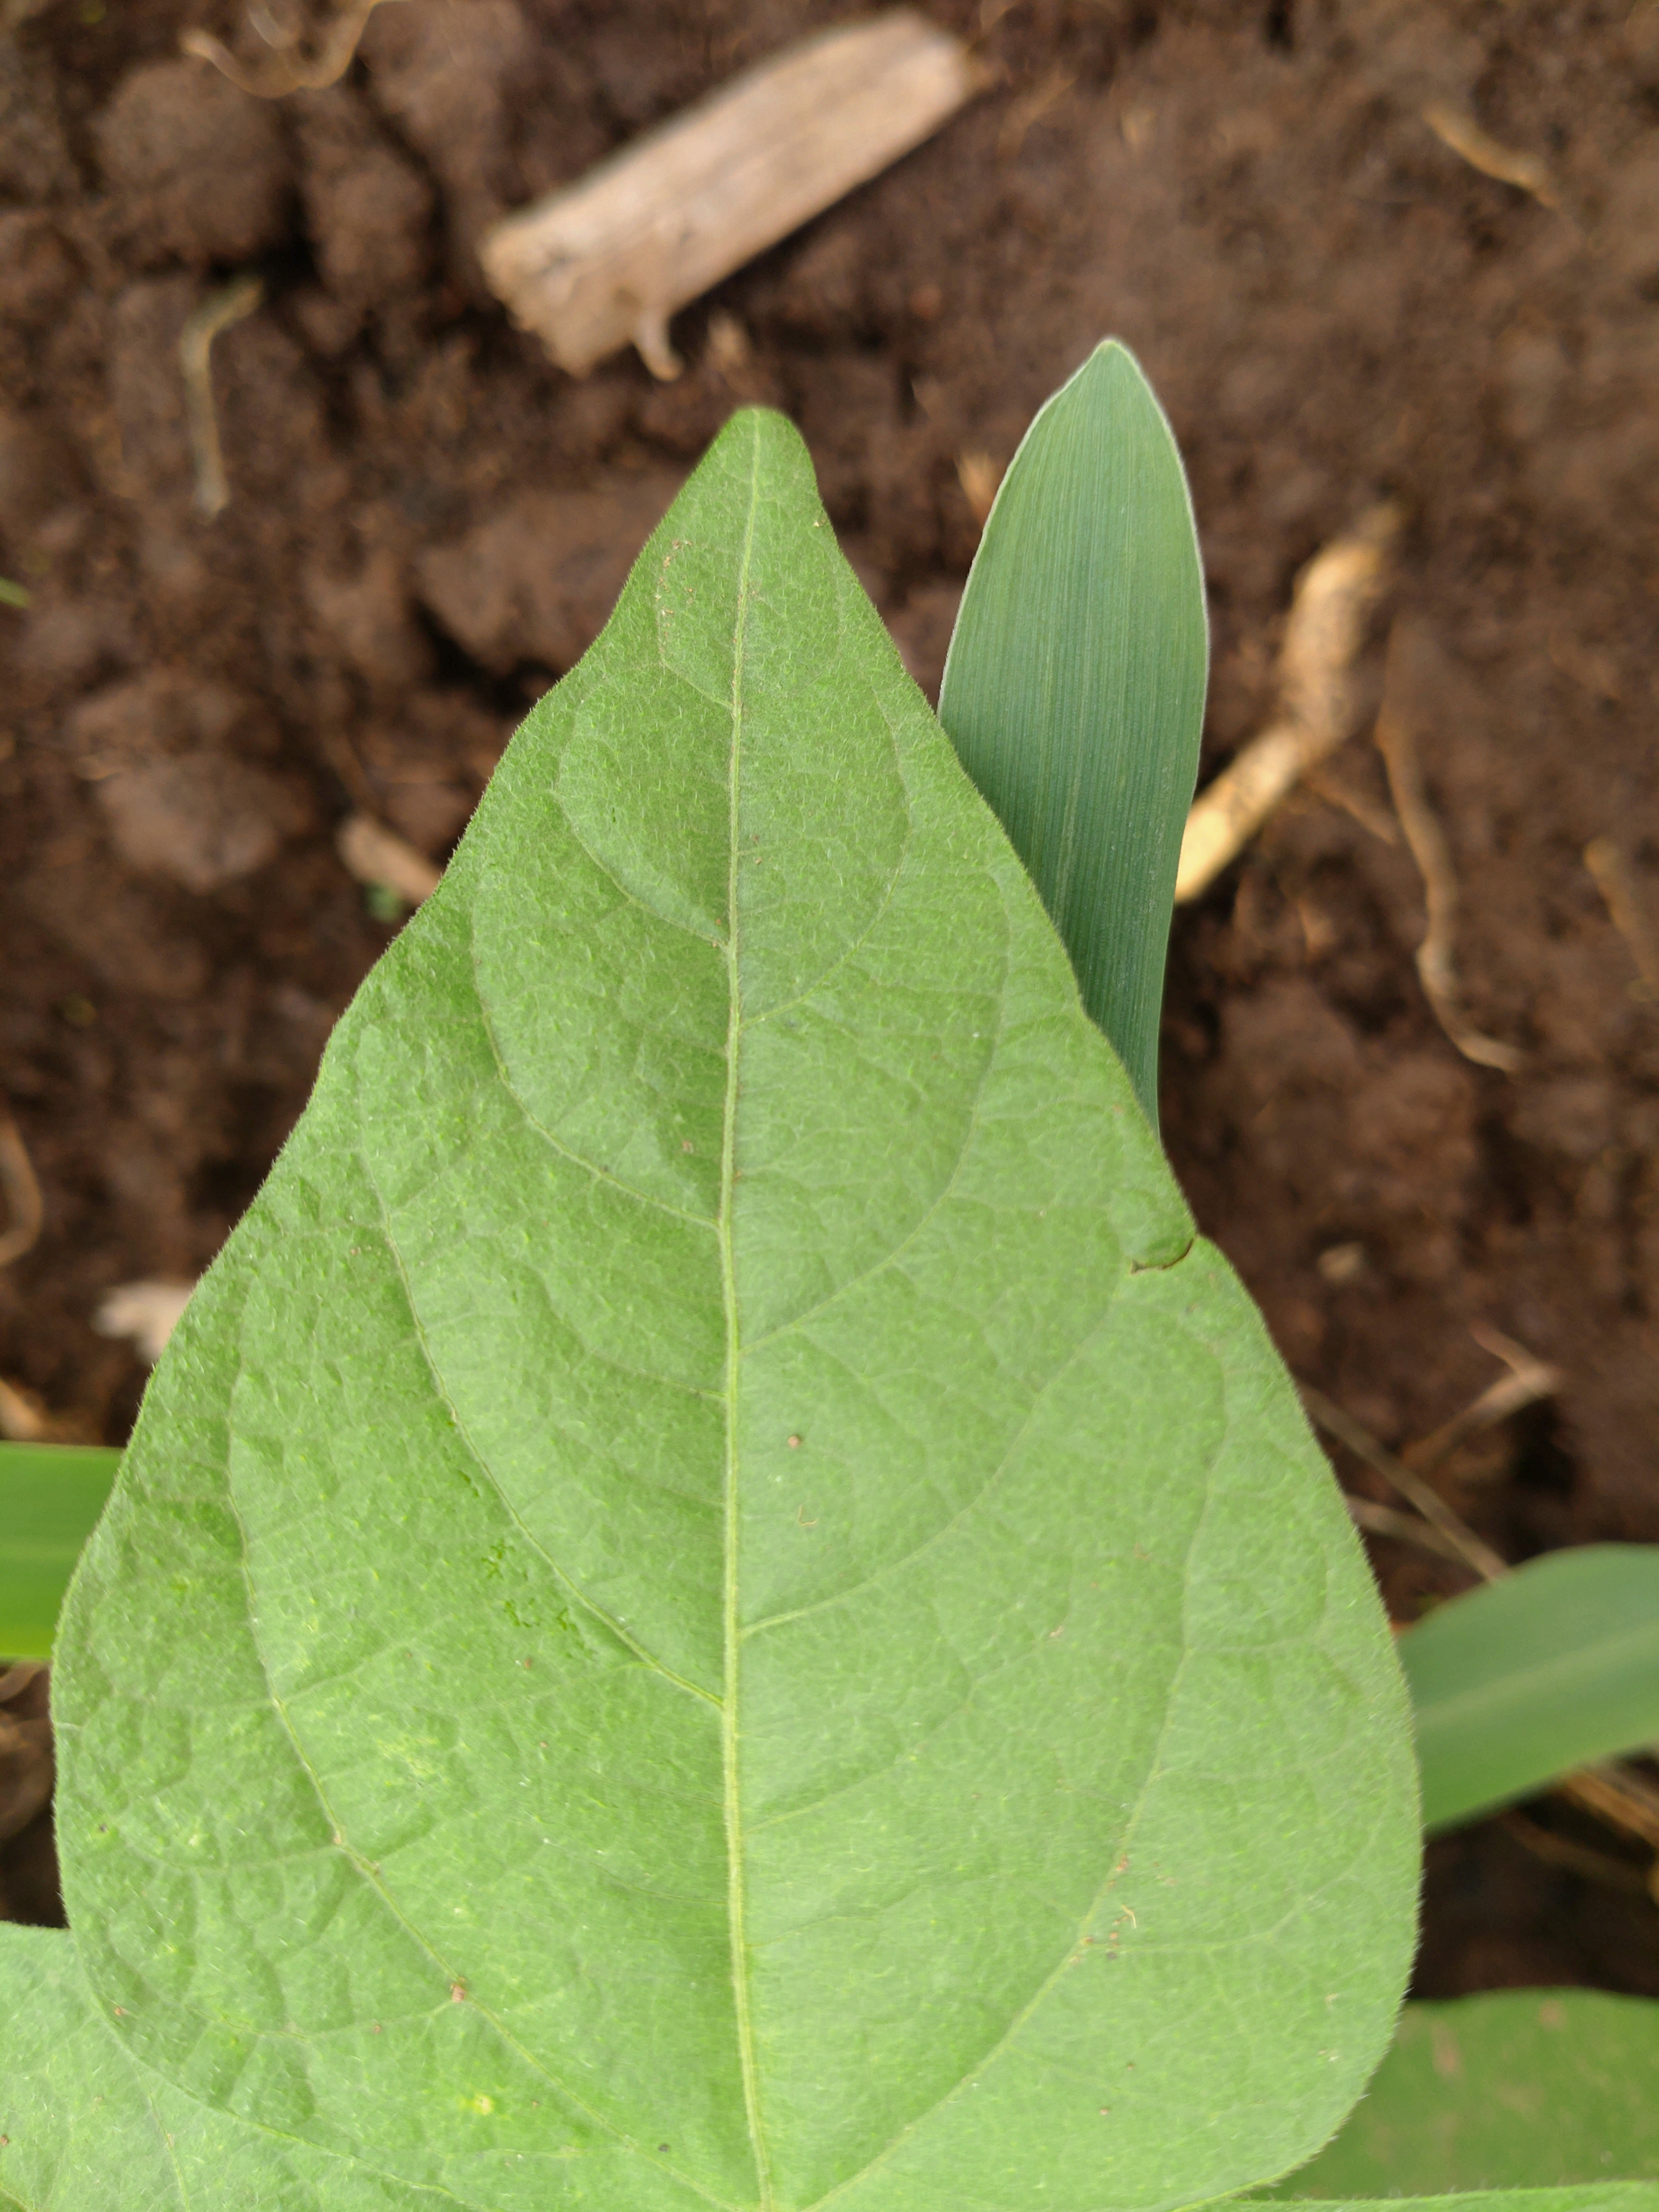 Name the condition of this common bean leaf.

healthy
